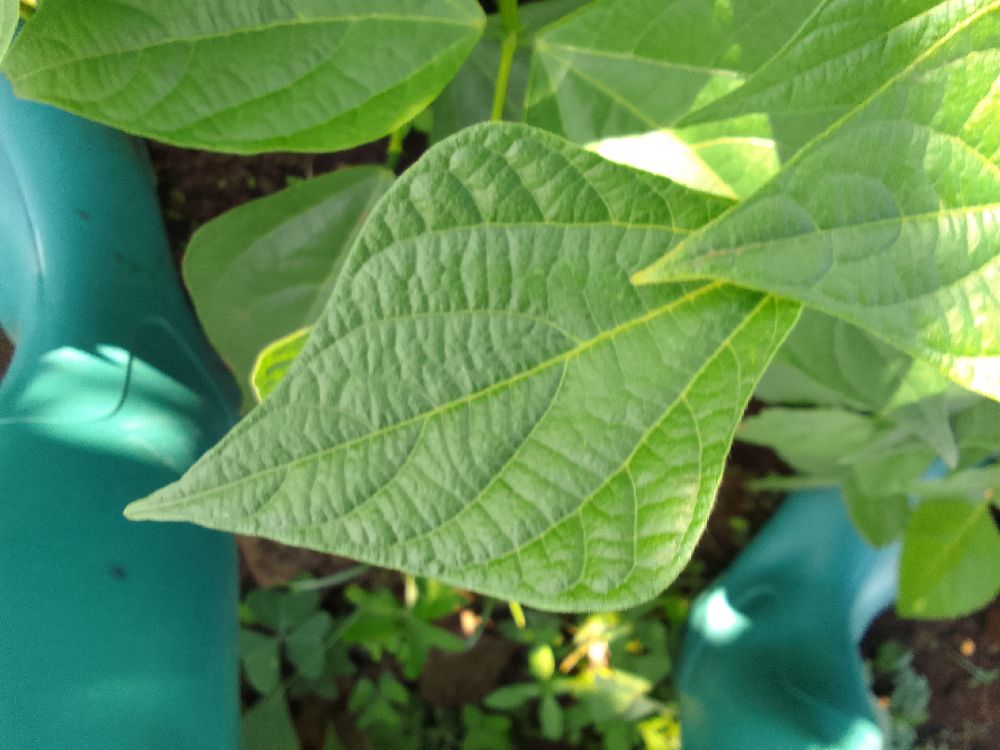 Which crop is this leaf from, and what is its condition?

common bean, healthy
